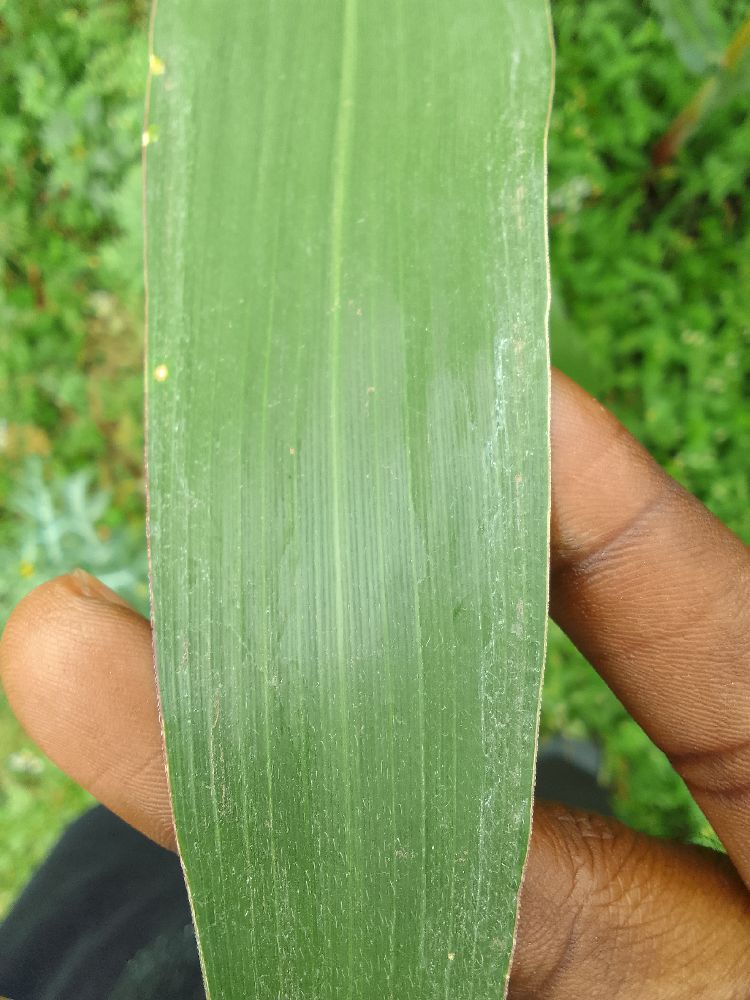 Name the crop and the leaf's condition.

maize, healthy
